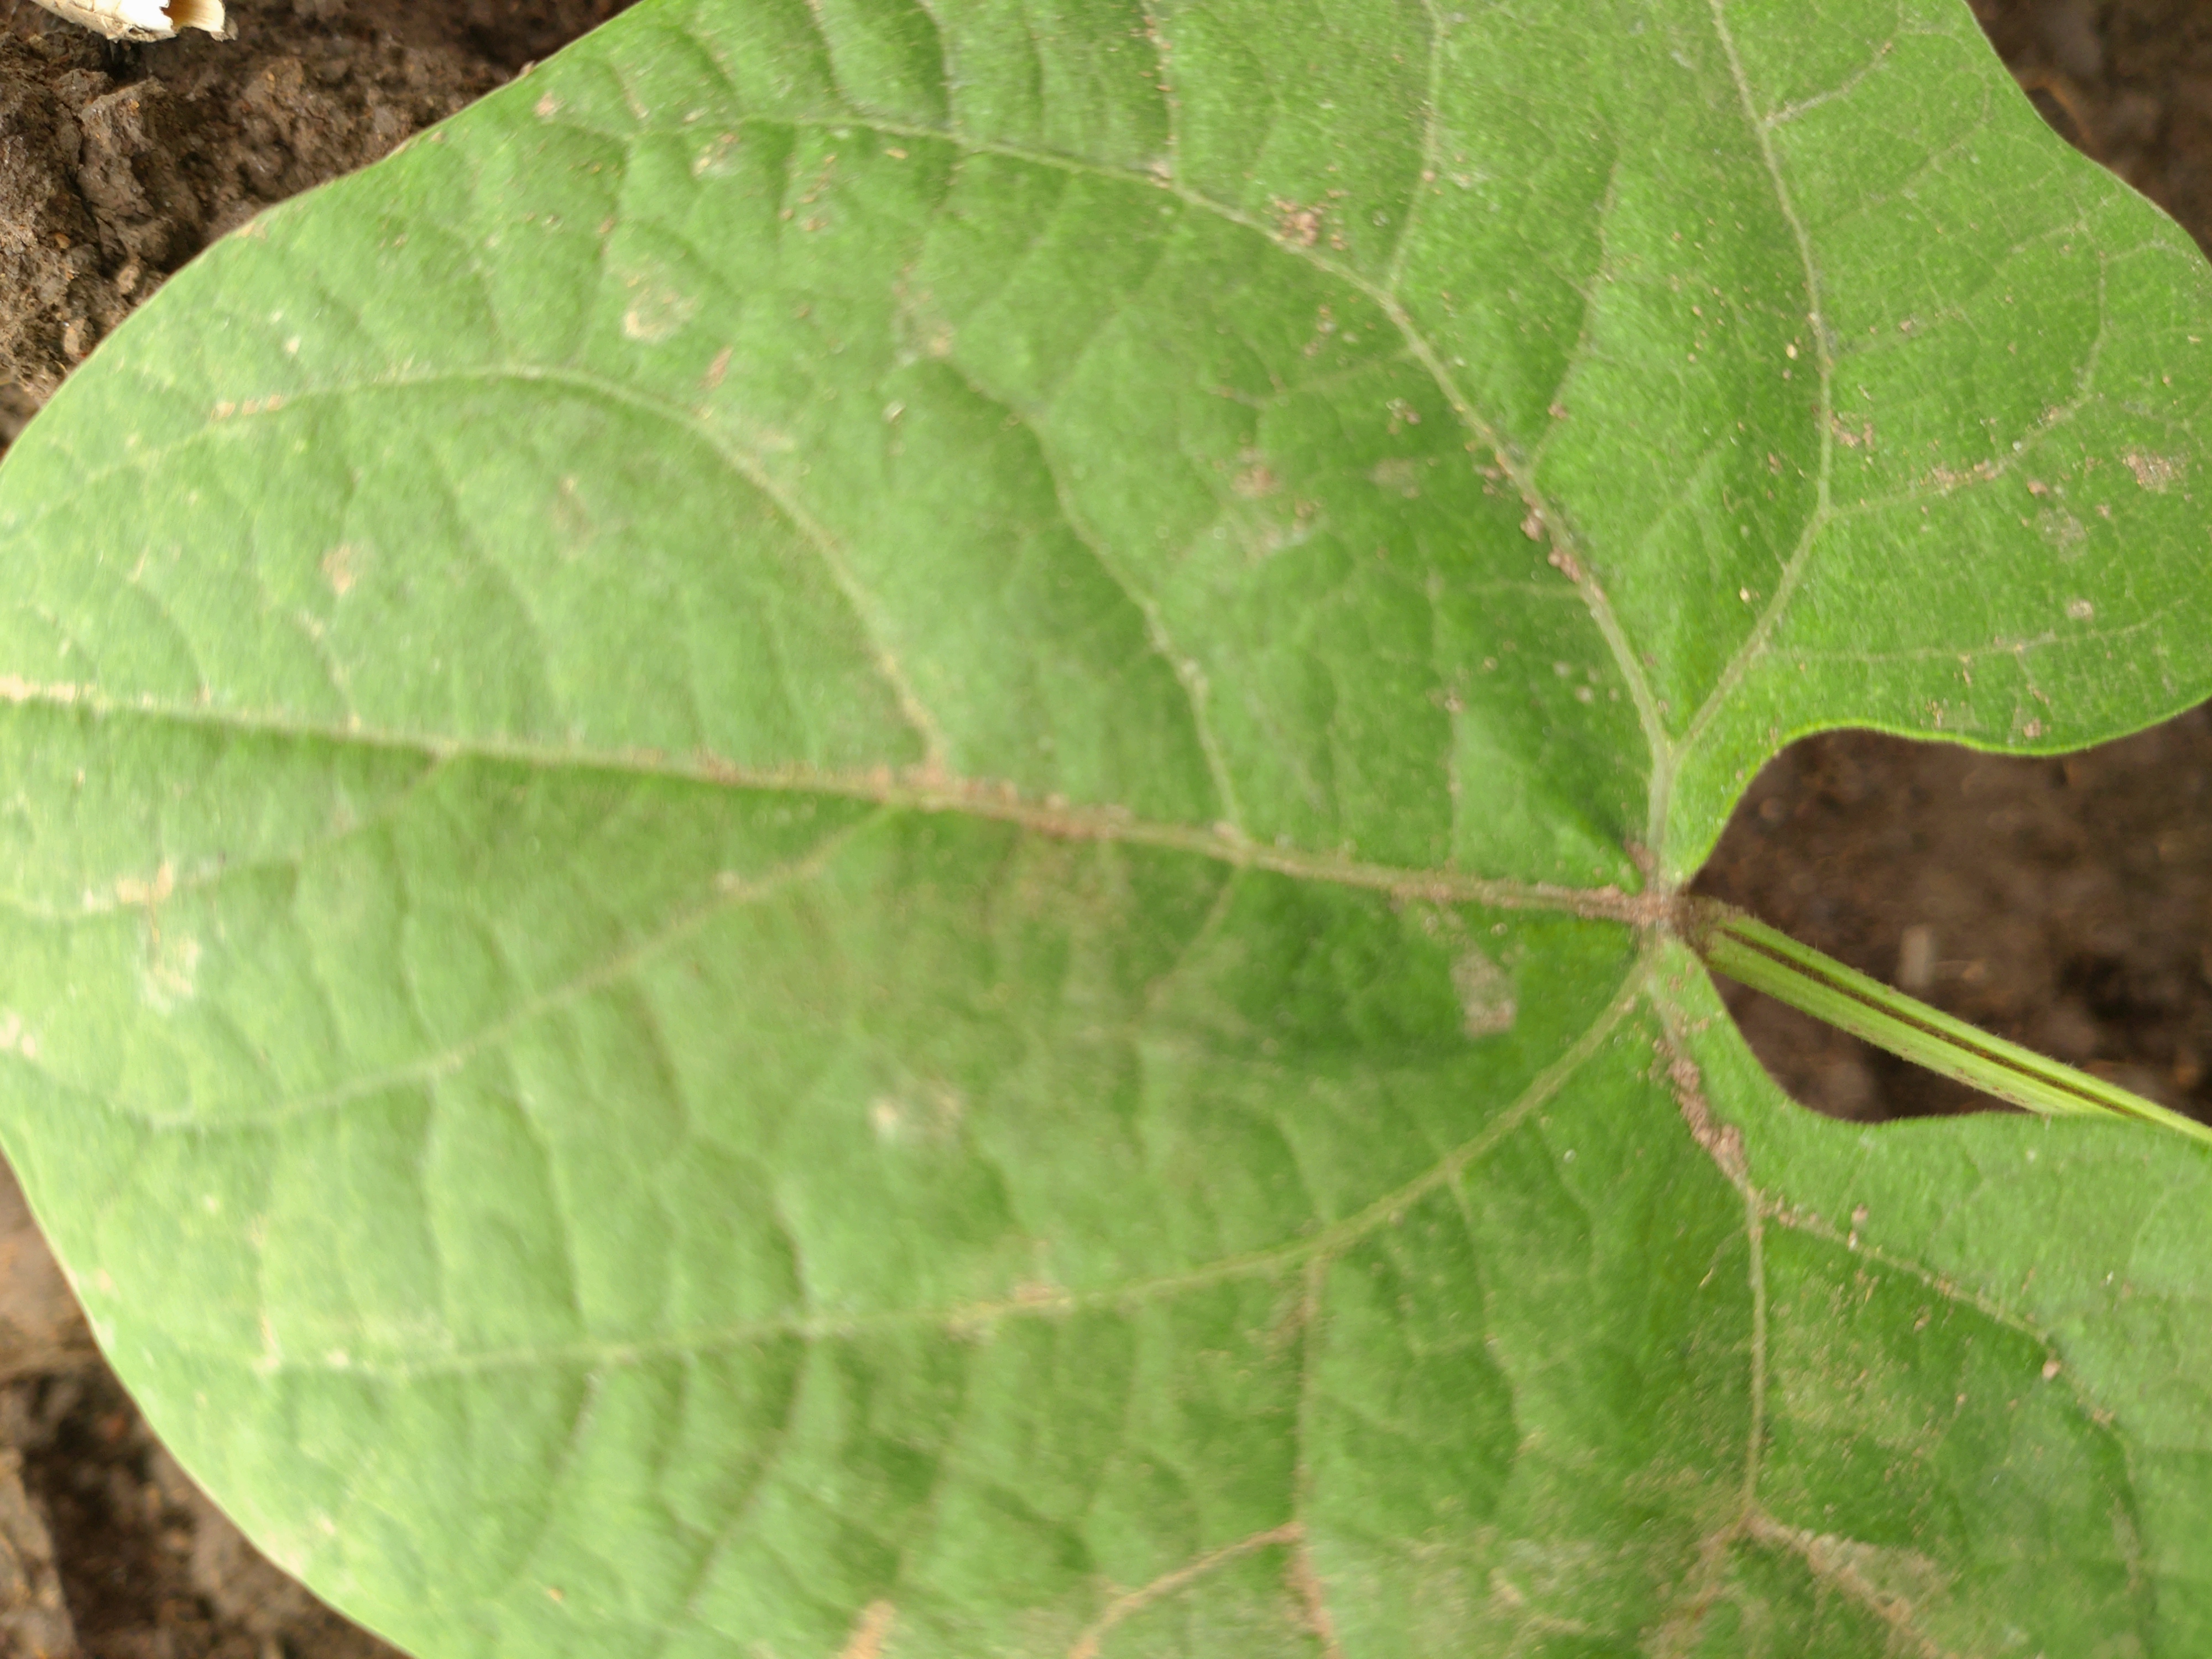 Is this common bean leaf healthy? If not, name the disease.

healthy
